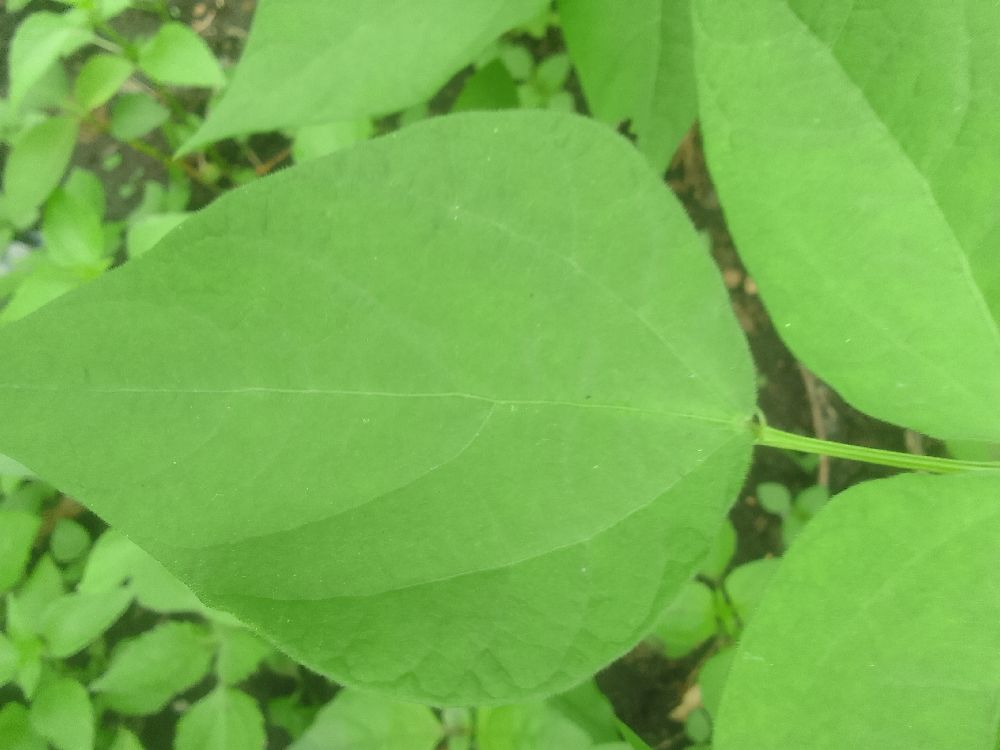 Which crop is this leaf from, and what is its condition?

common bean, healthy
